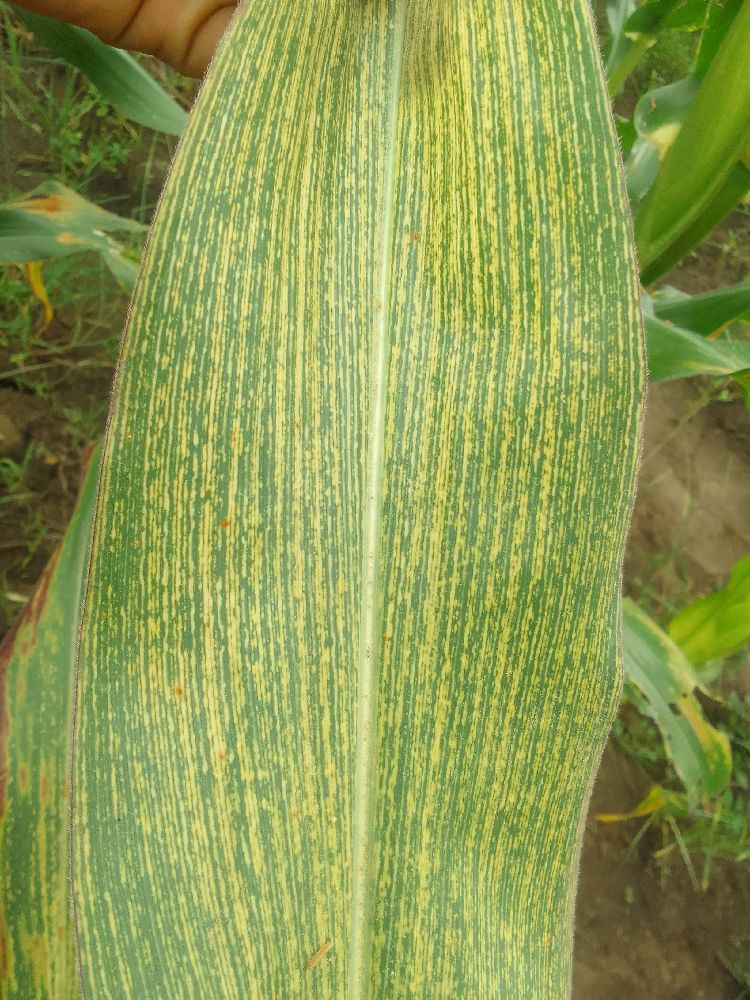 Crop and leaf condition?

maize, maize streak virus
